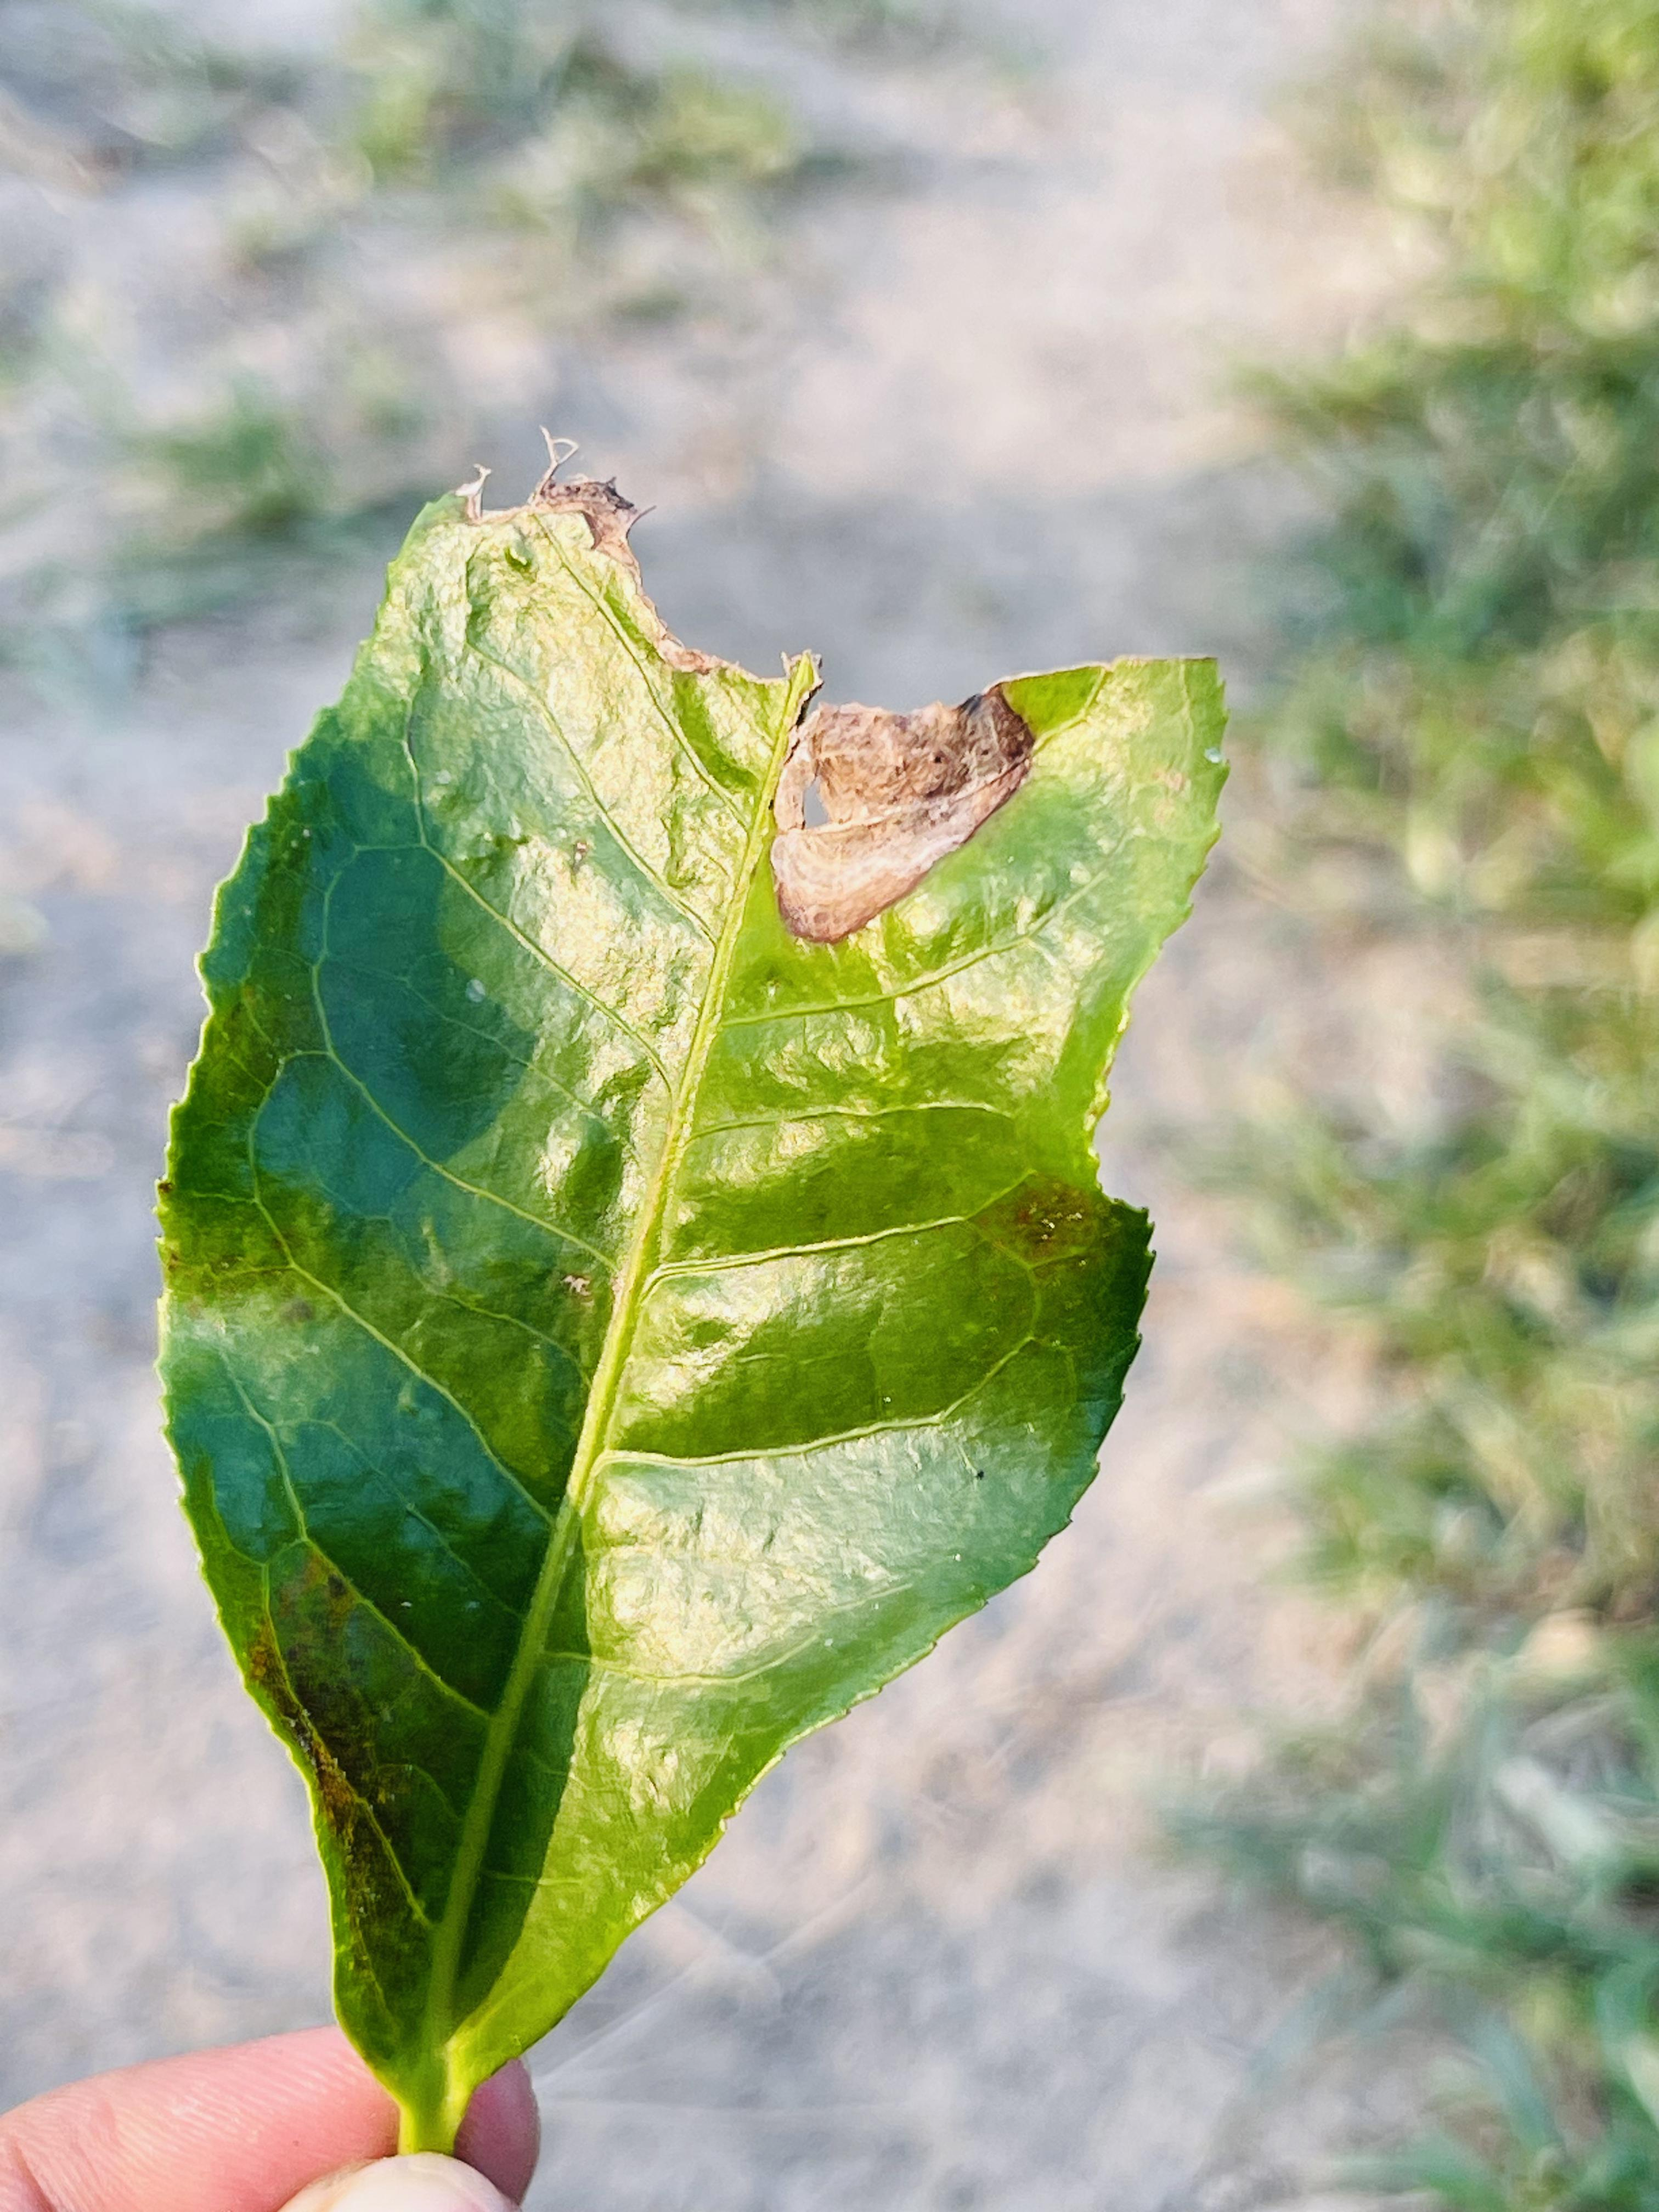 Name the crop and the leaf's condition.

tea, blight
